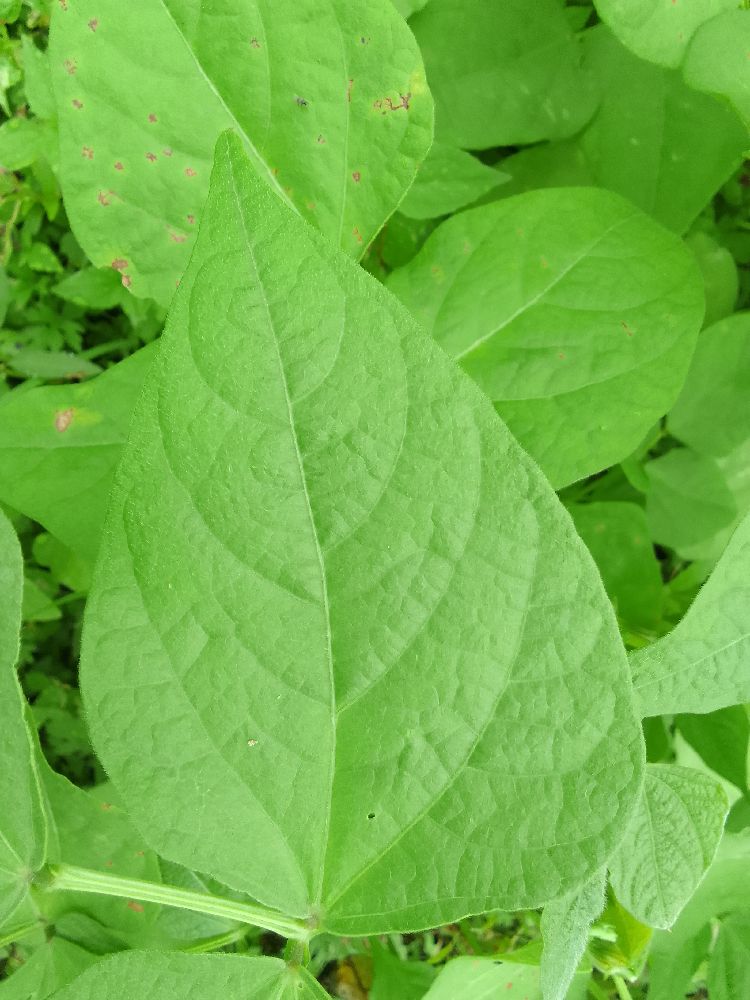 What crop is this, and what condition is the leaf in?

common bean, healthy
